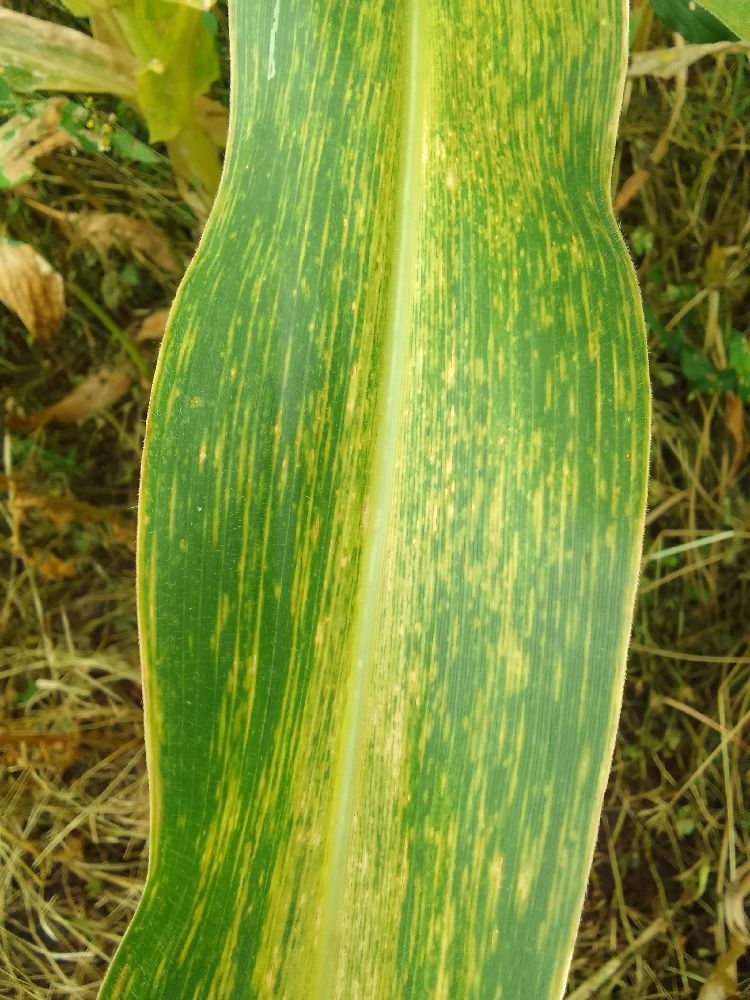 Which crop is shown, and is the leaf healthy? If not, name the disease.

maize, maize lethal necrosis
